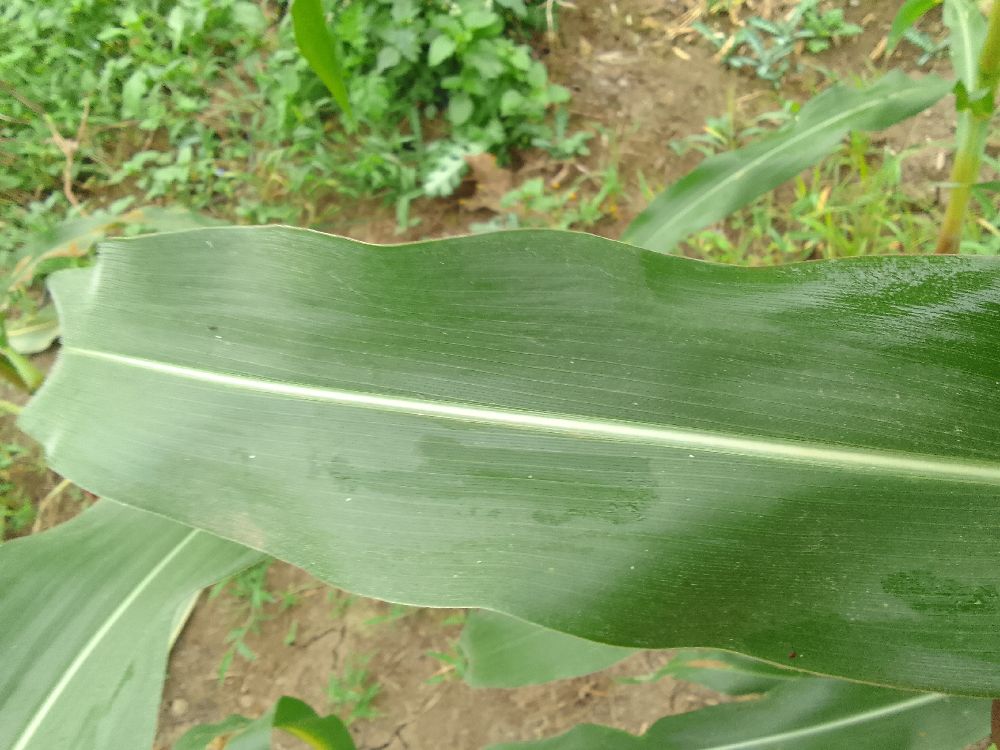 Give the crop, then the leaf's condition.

maize, healthy
